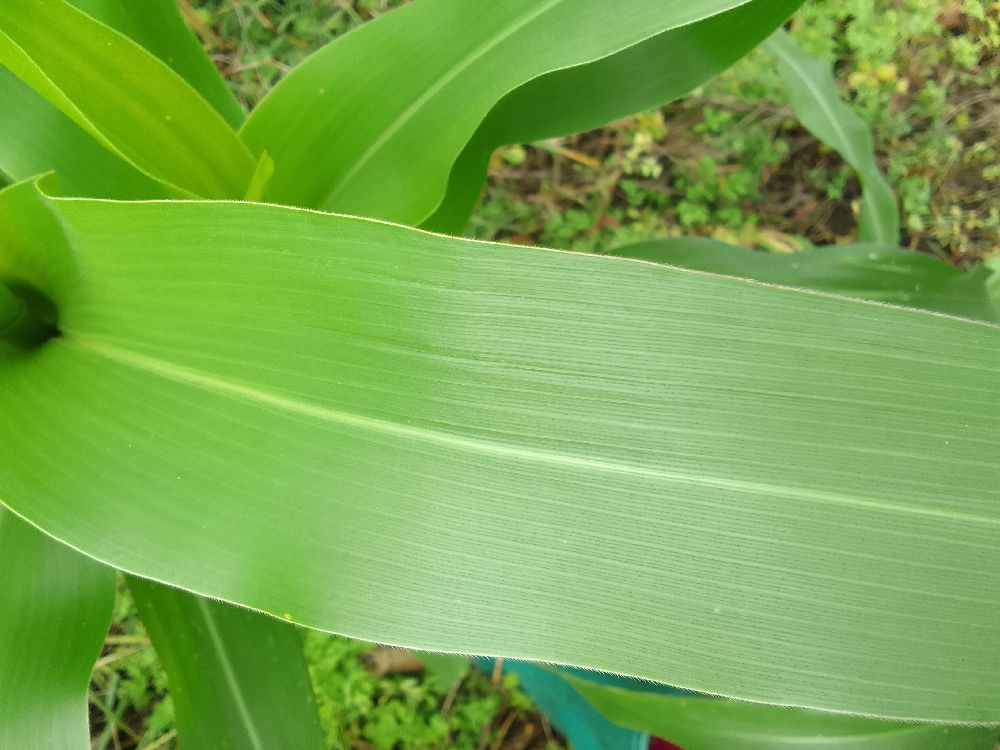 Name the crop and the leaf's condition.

maize, healthy
